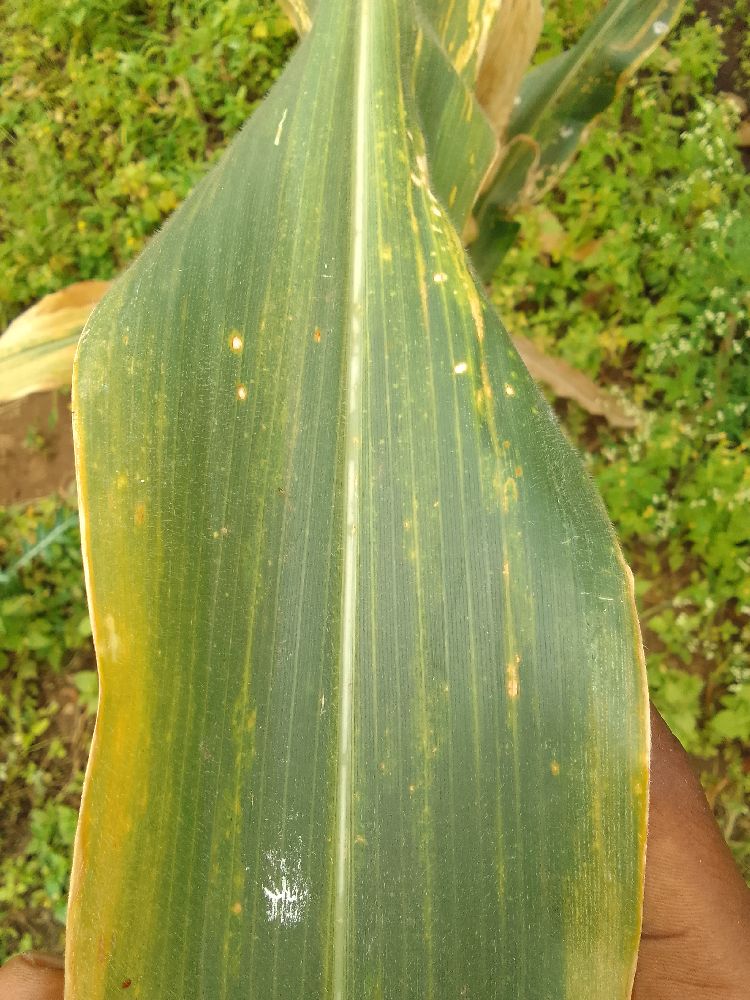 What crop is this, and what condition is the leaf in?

maize, maize lethal necrosis
